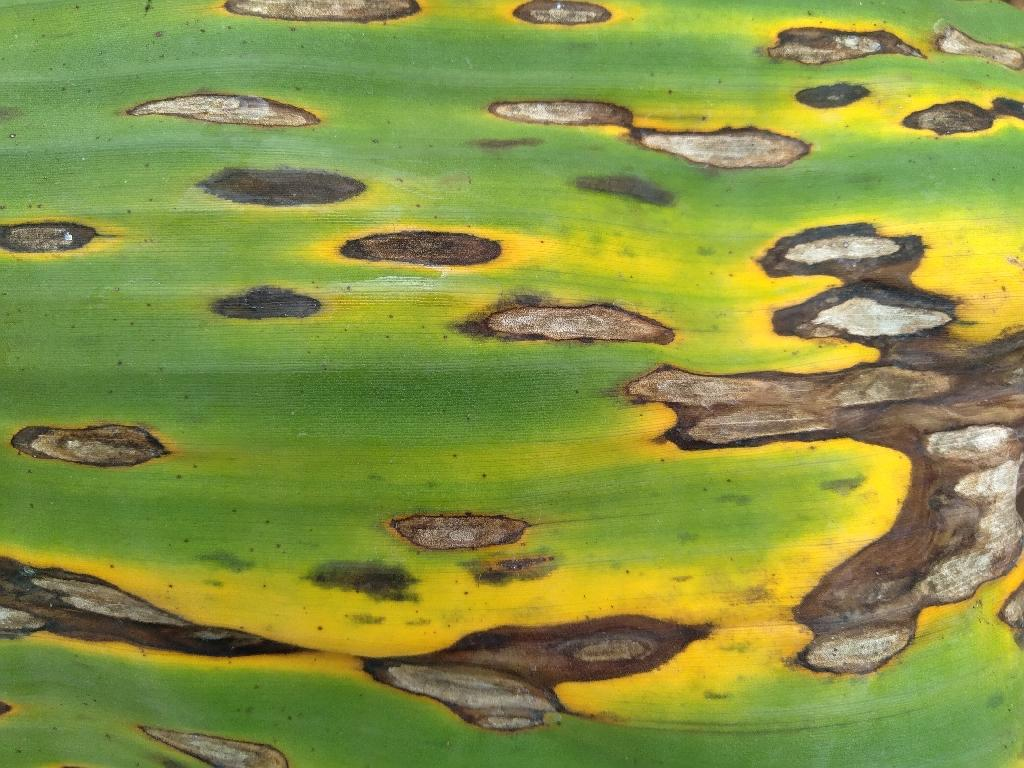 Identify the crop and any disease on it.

banana, black sigatoka
